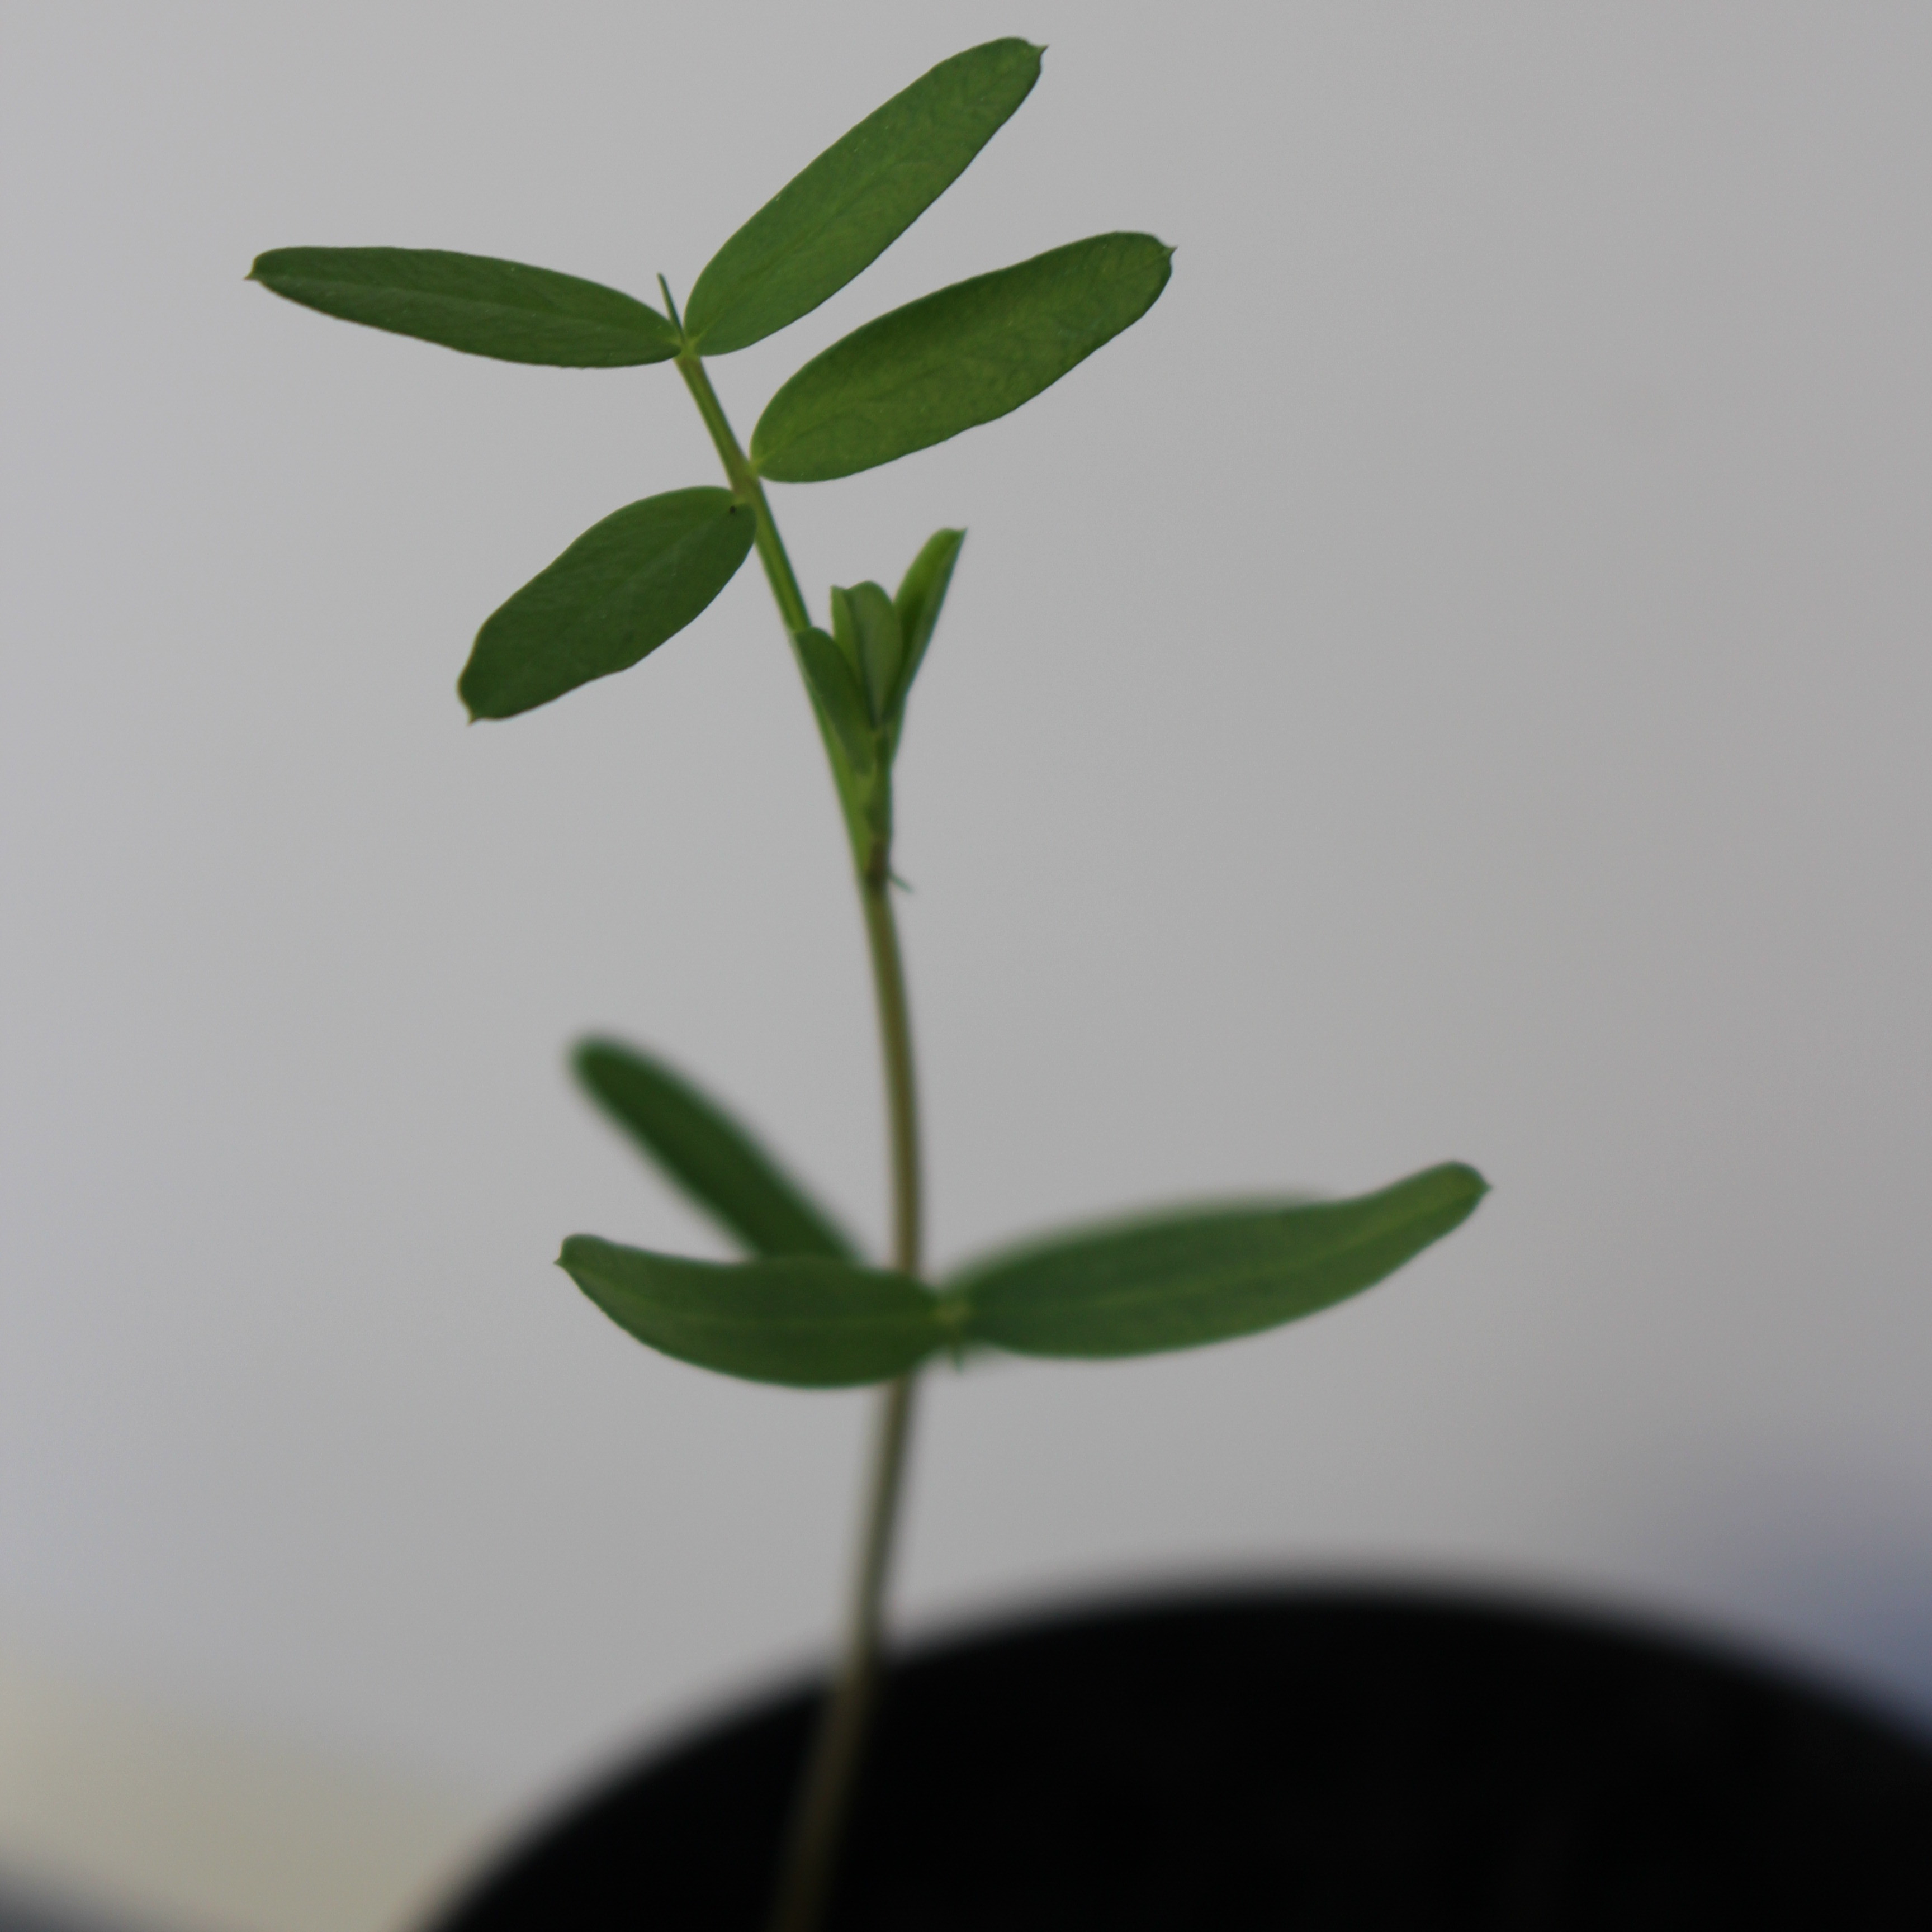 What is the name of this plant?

Vicia sativa
